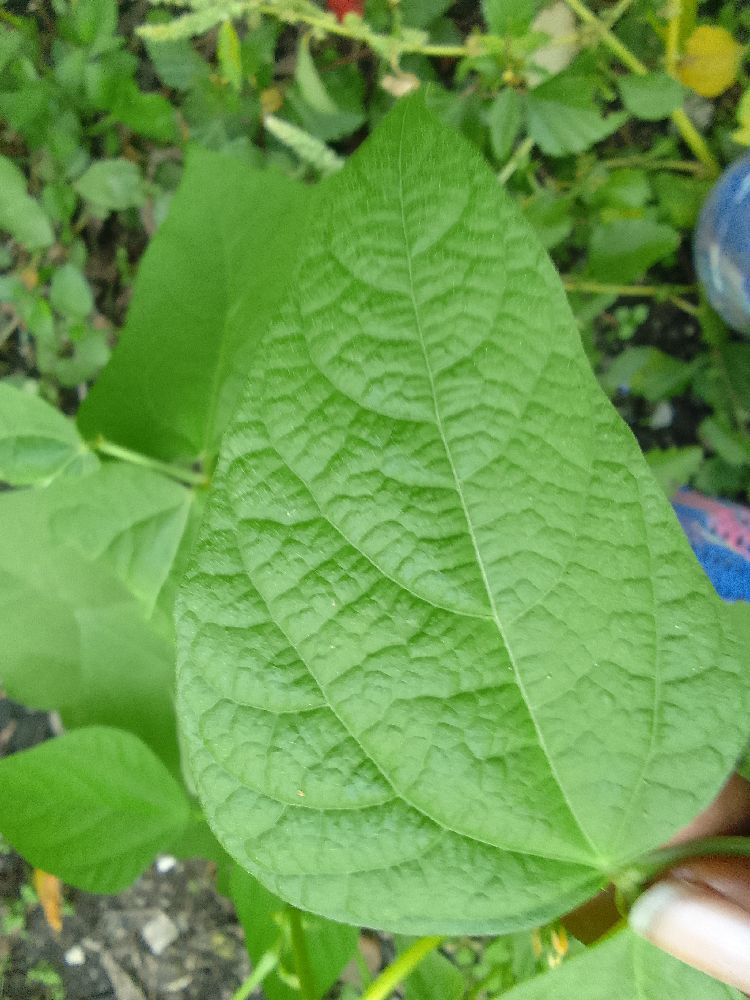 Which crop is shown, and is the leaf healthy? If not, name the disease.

common bean, healthy
